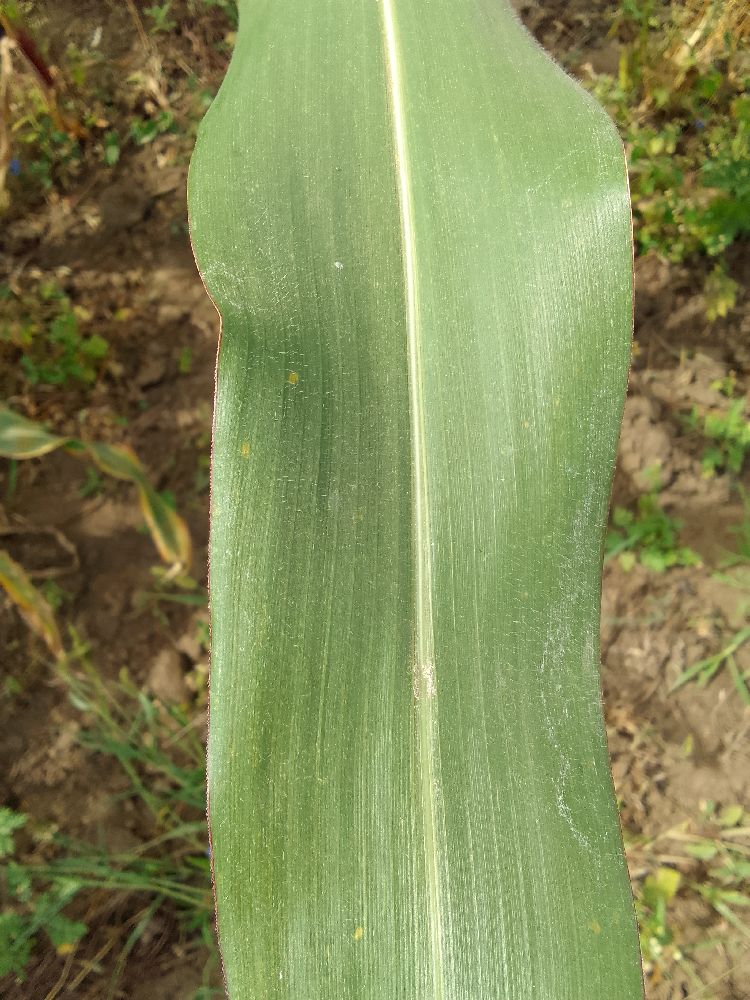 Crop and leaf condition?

maize, healthy
